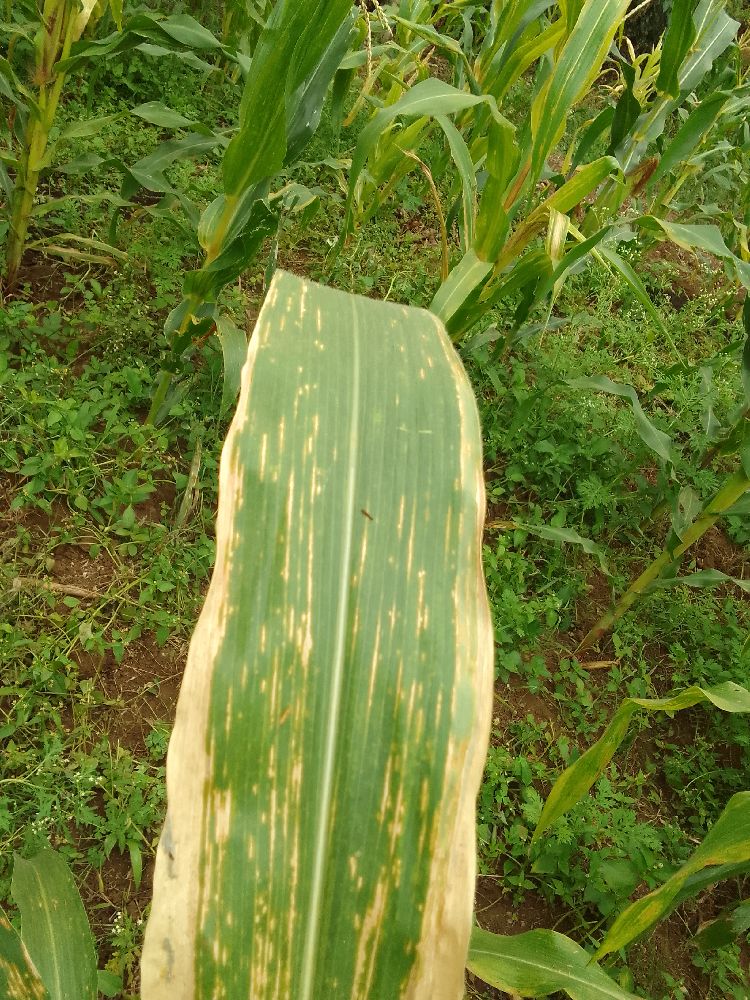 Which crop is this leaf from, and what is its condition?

maize, maize lethal necrosis
